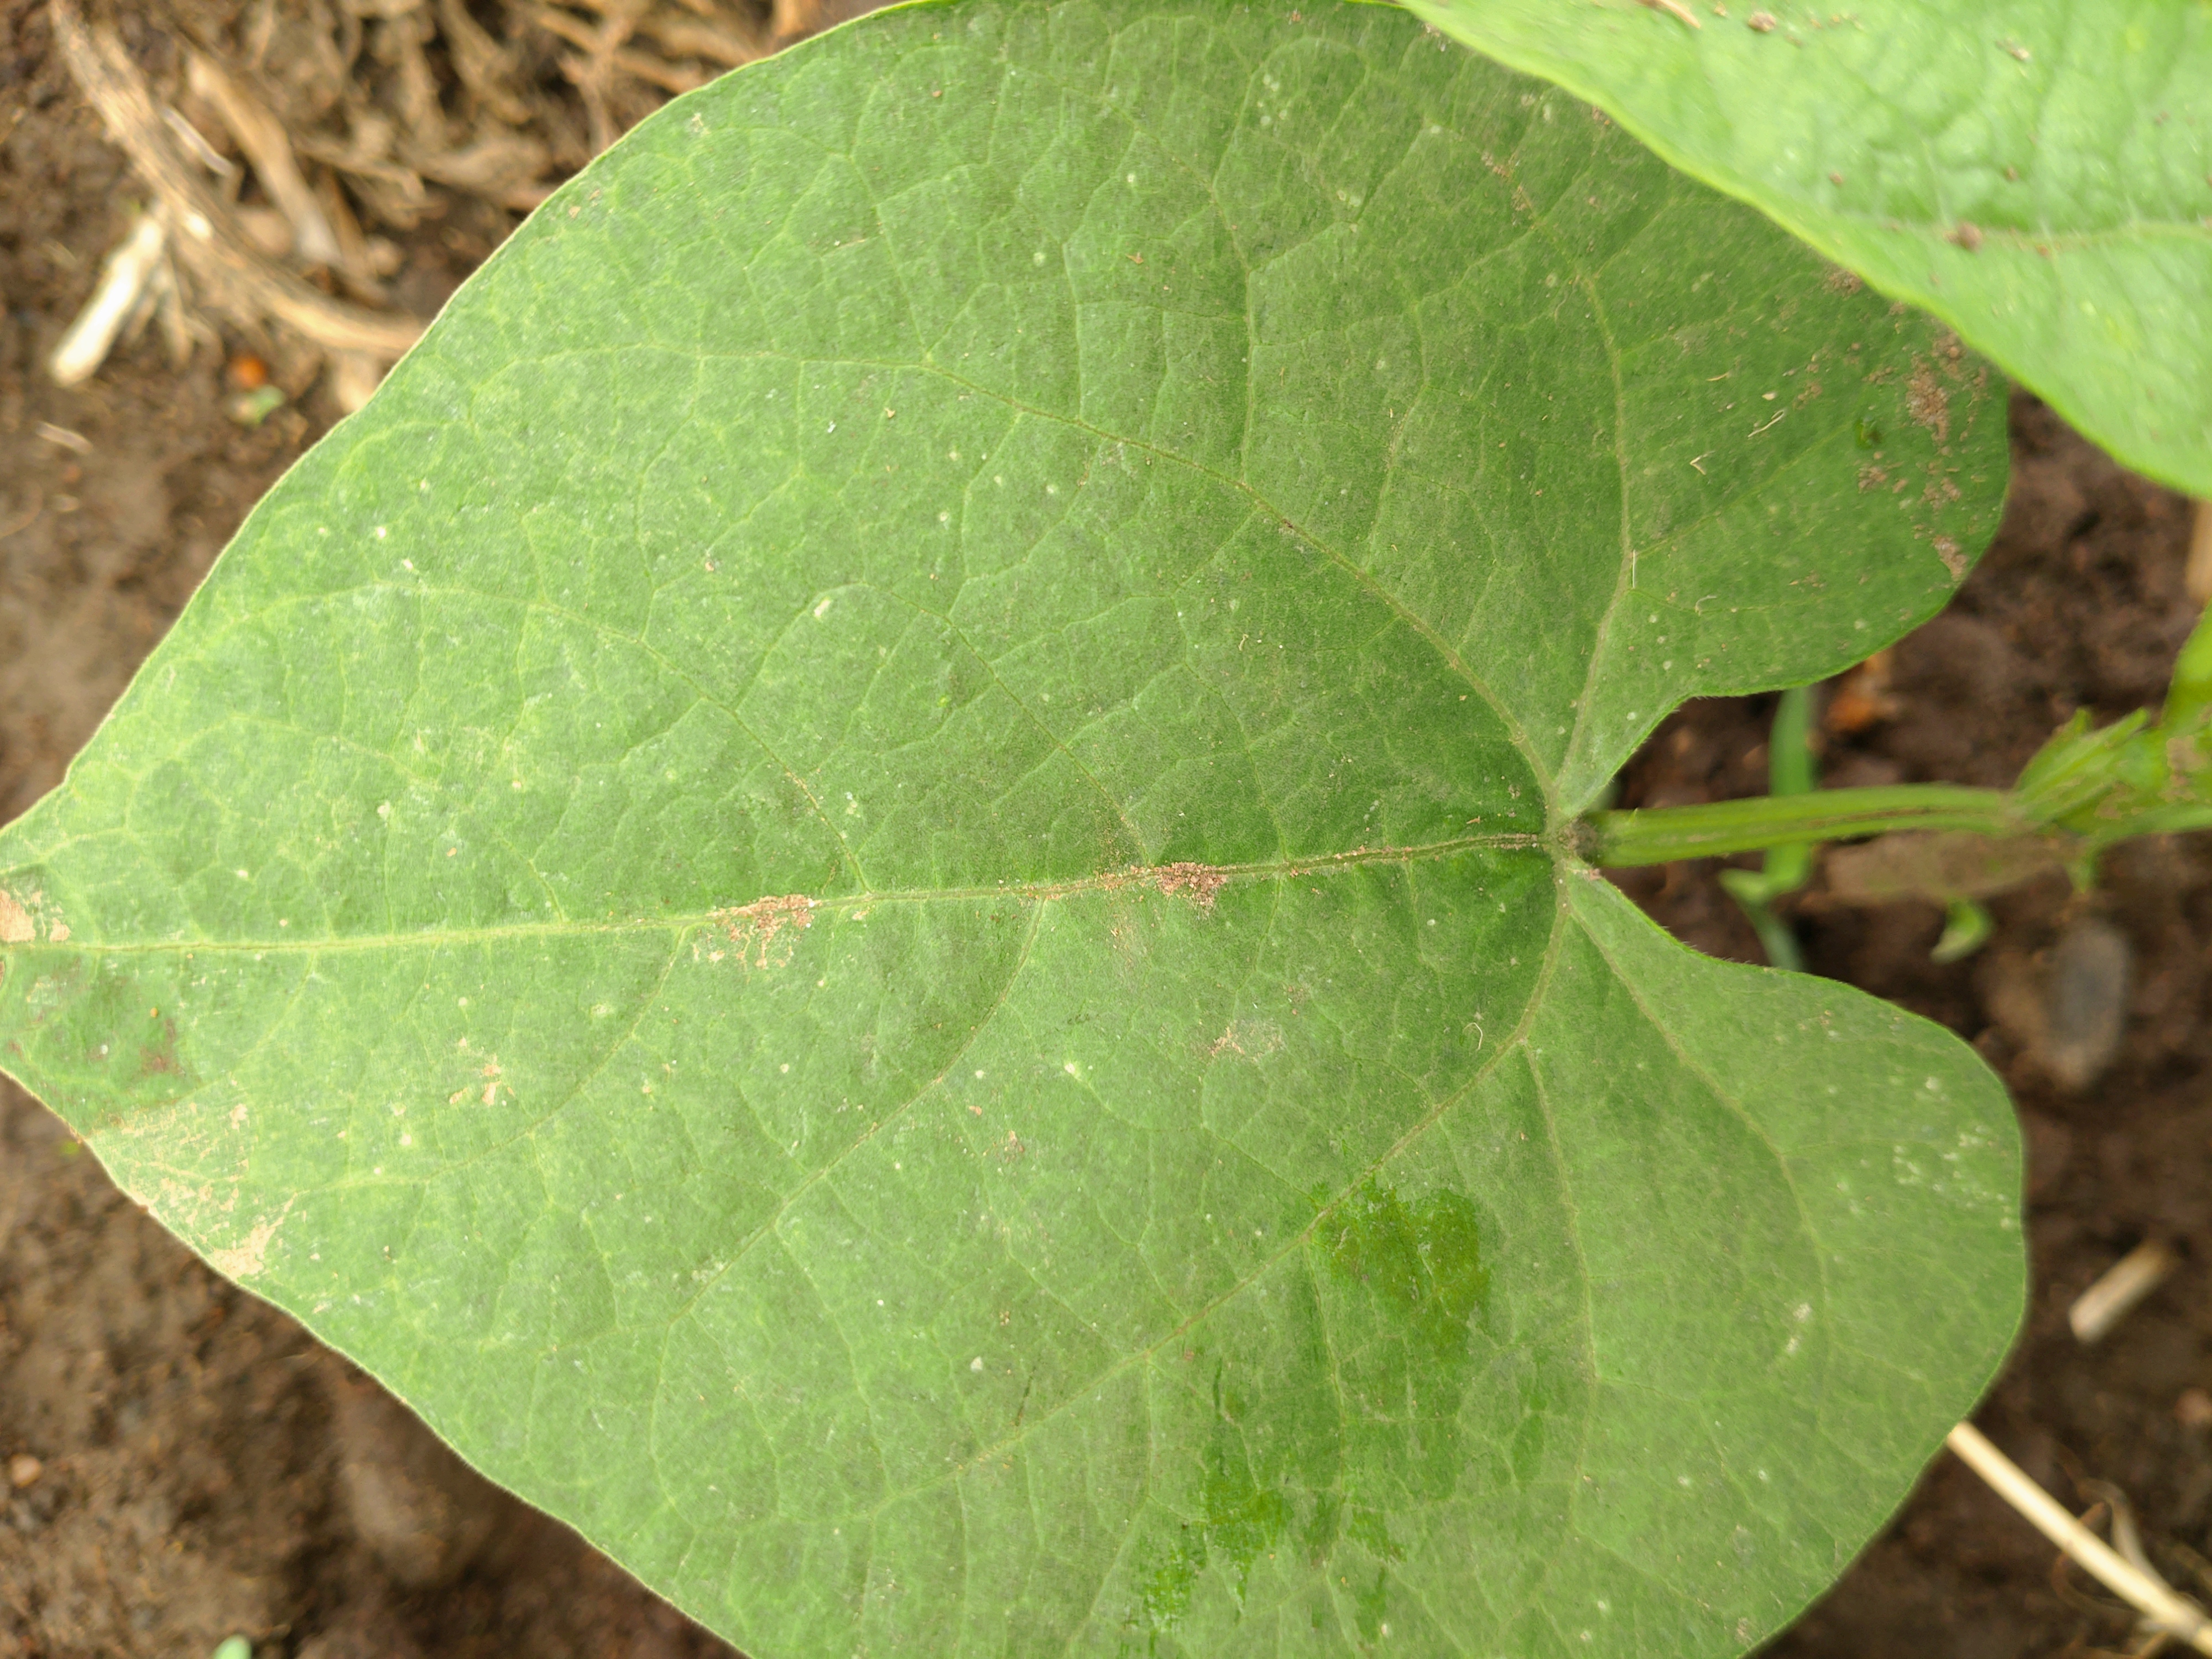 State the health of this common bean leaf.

healthy
